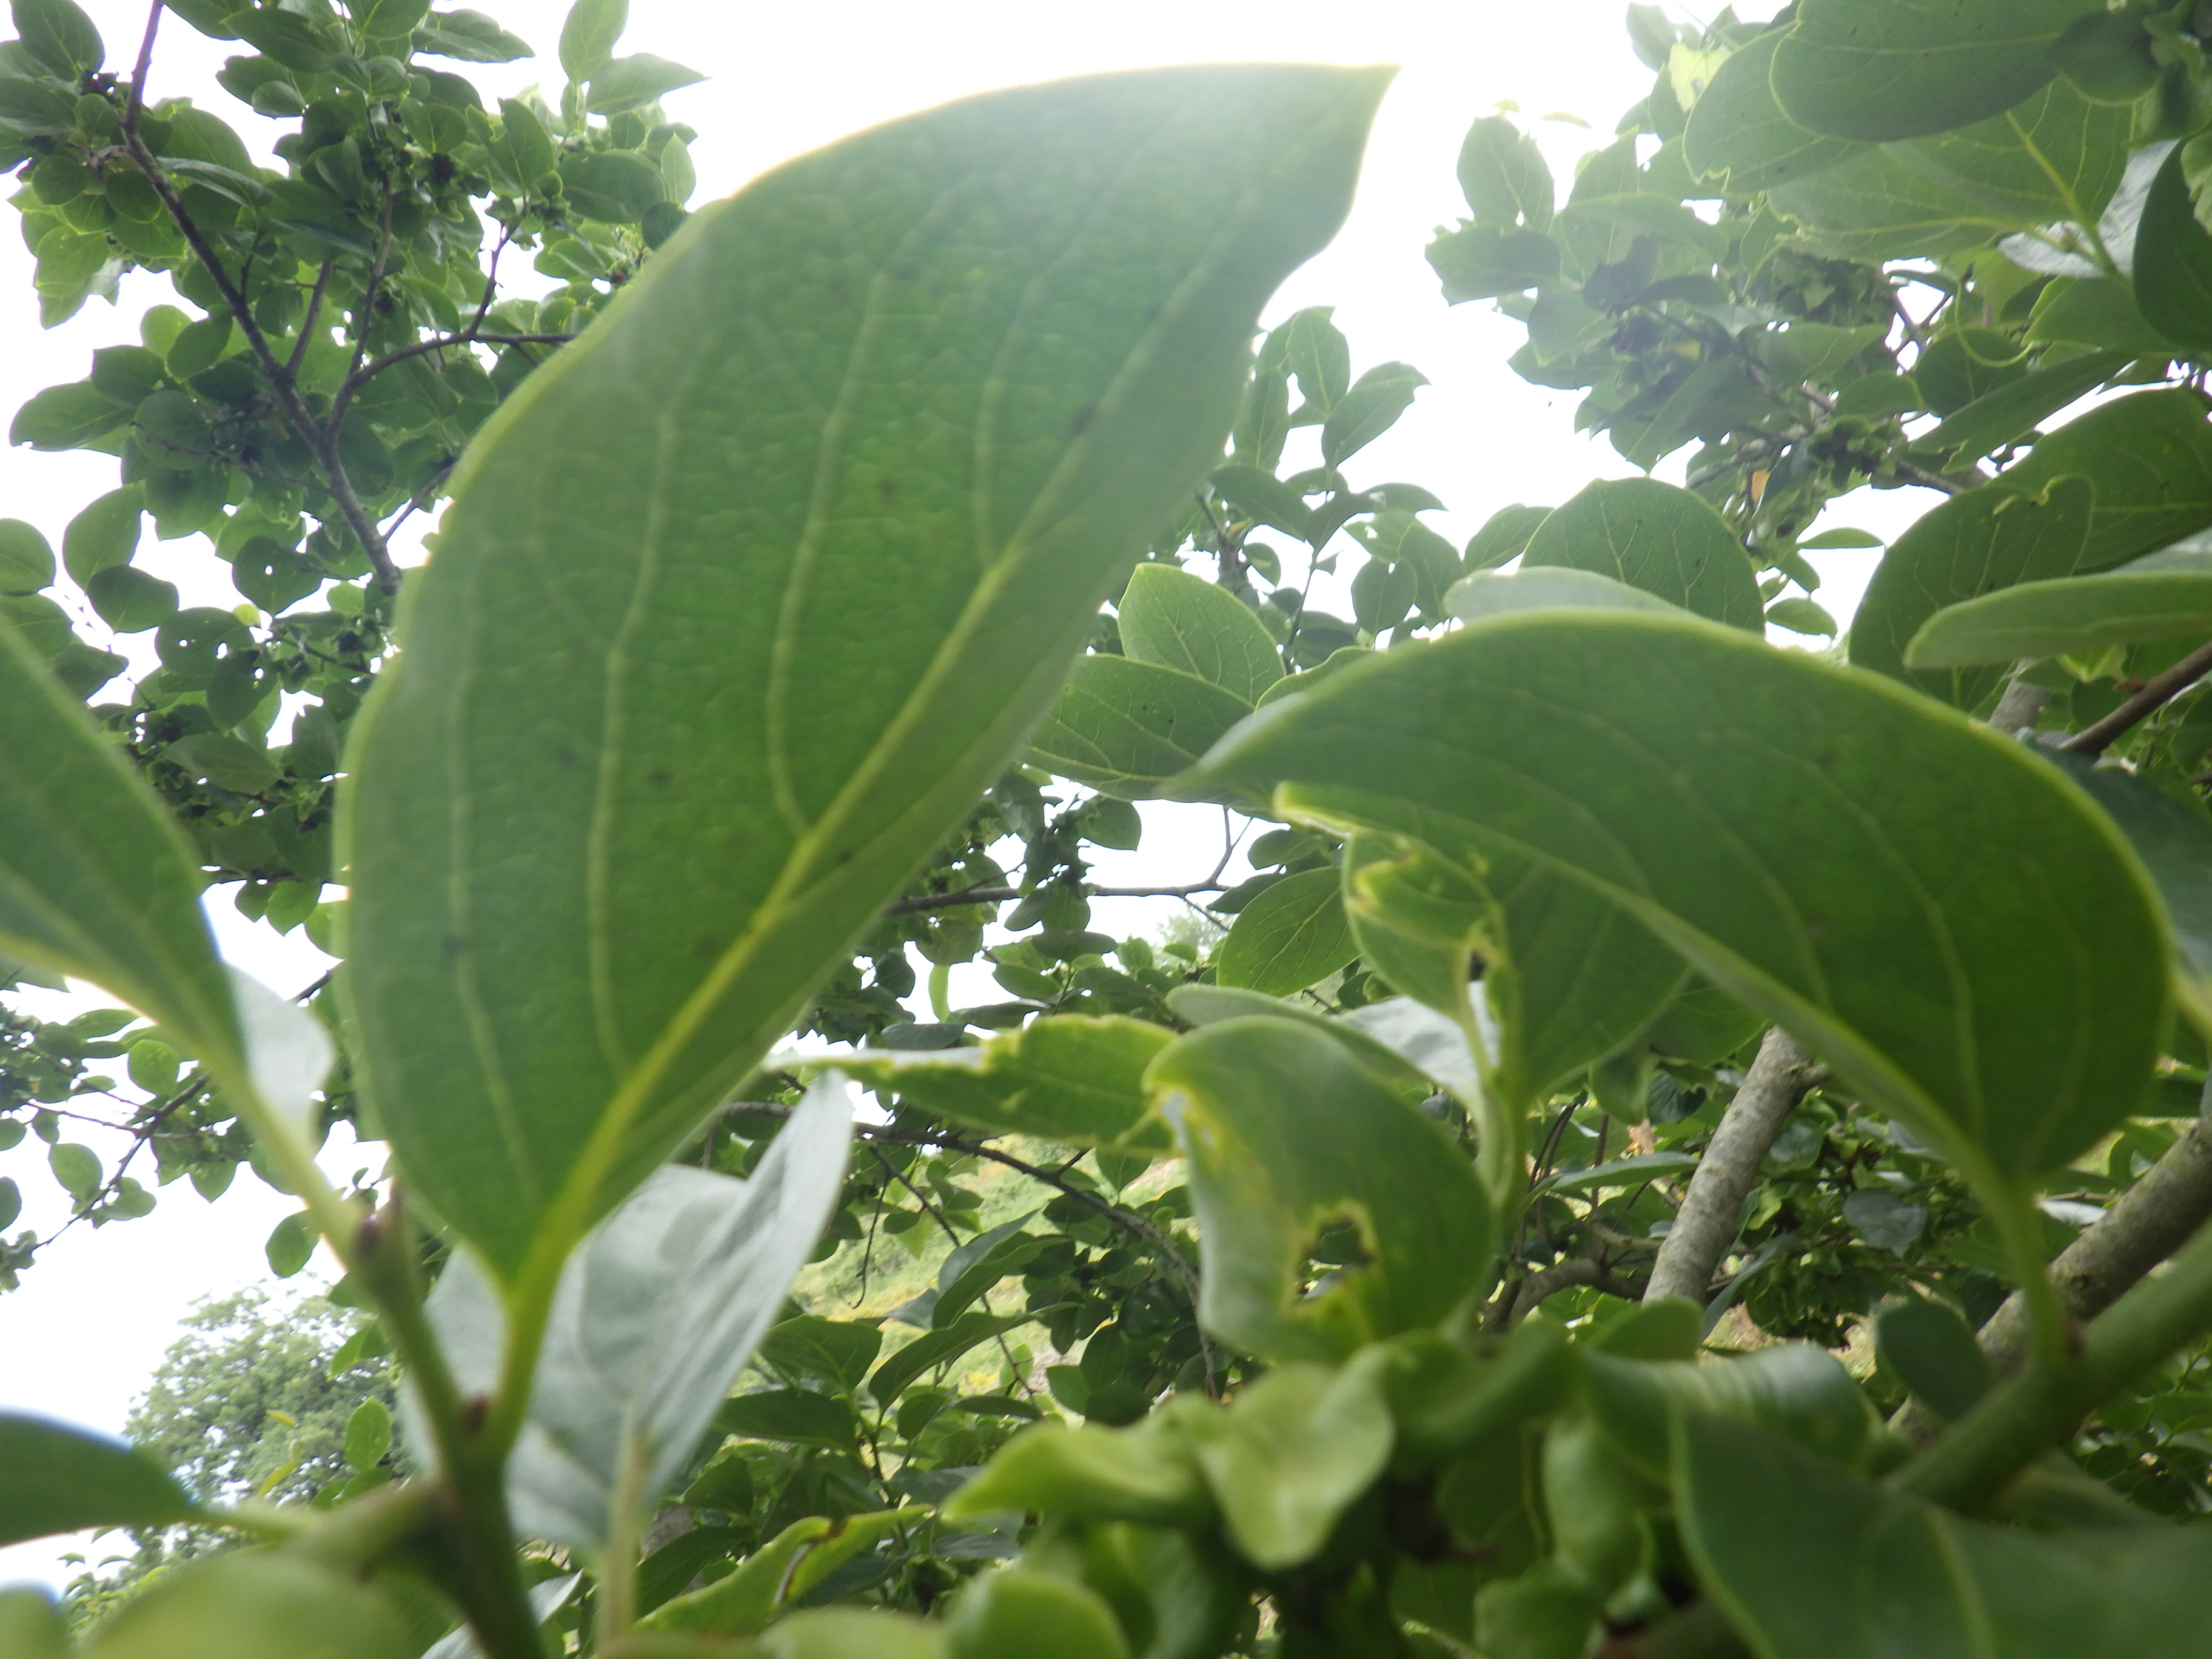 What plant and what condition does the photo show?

persimmon, phytophagous
